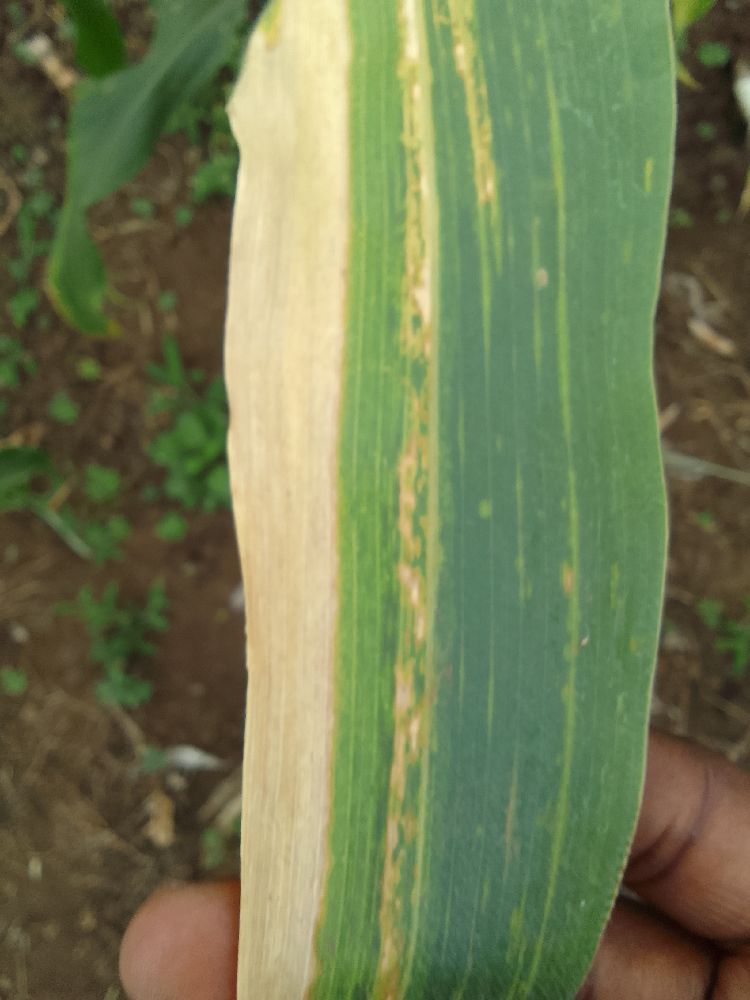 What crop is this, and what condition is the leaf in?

maize, maize lethal necrosis
